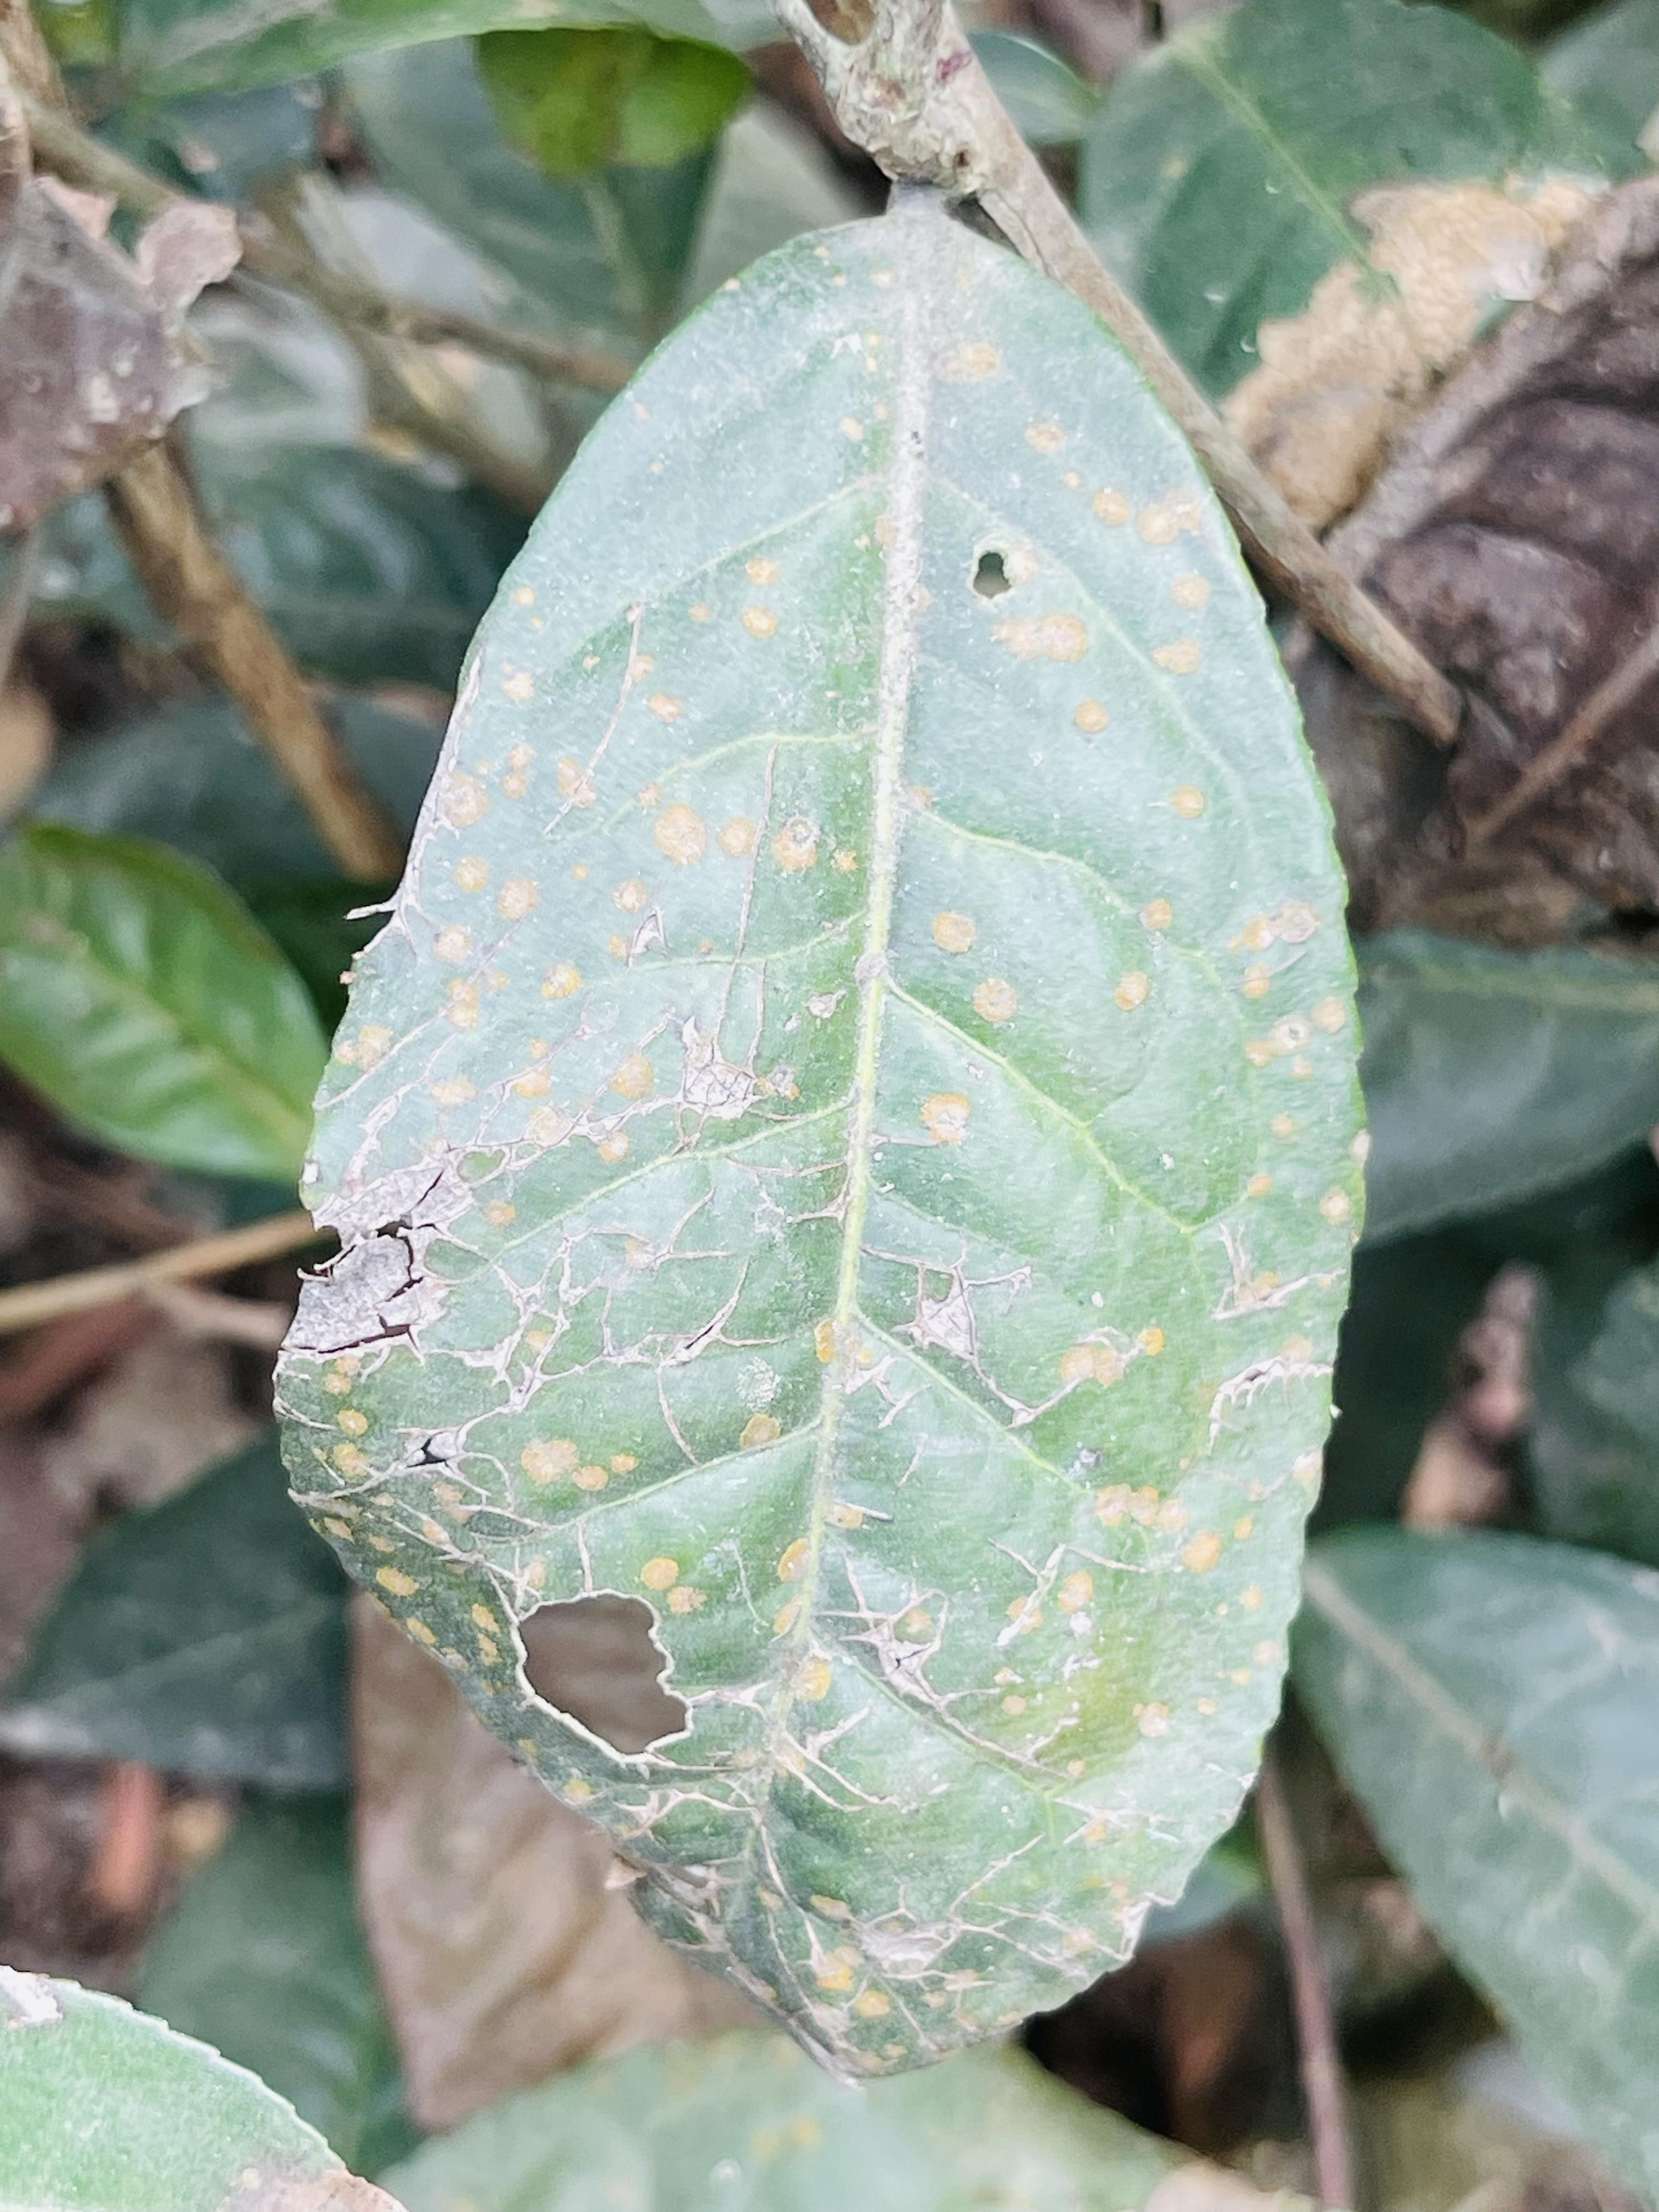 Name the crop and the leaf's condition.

tea, red rust
